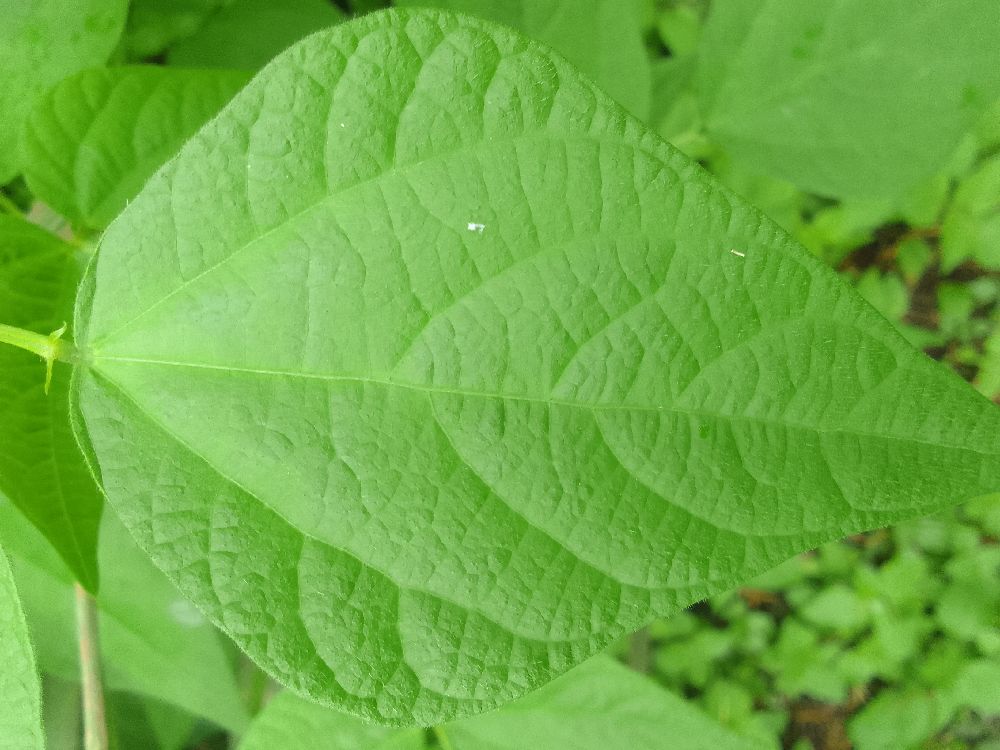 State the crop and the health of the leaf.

common bean, healthy
